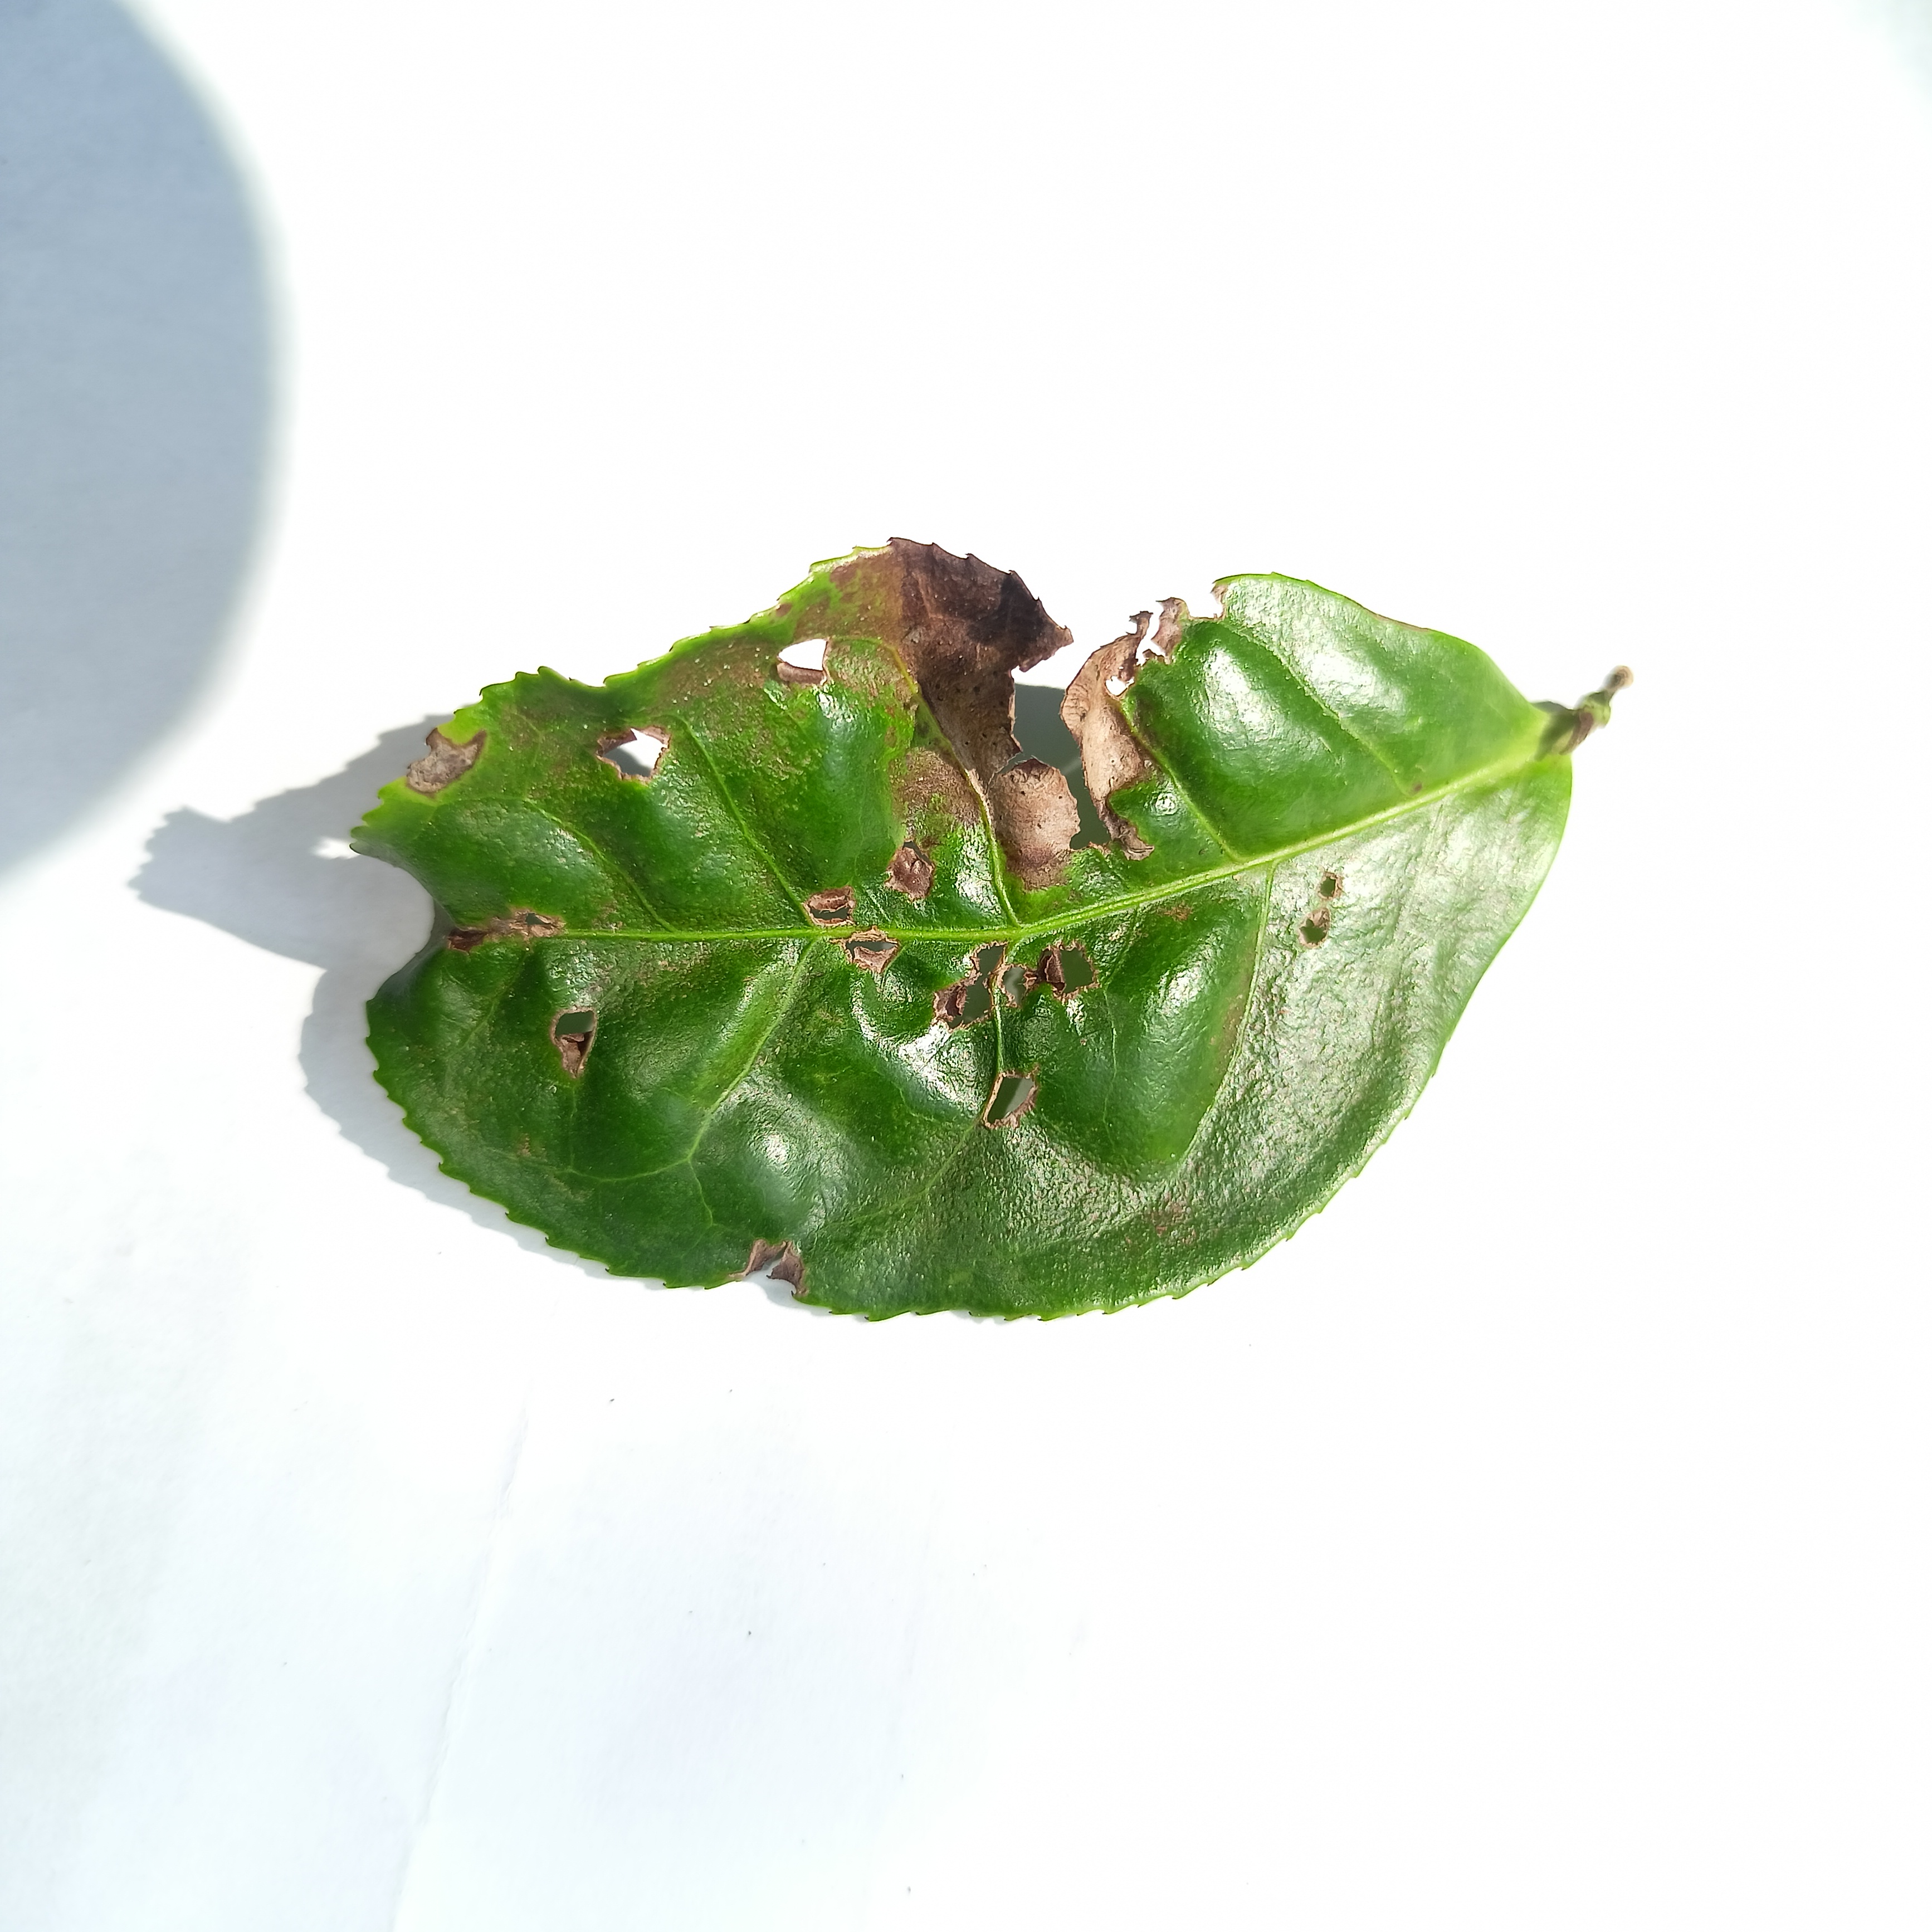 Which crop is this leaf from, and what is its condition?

tea, helopeltis
